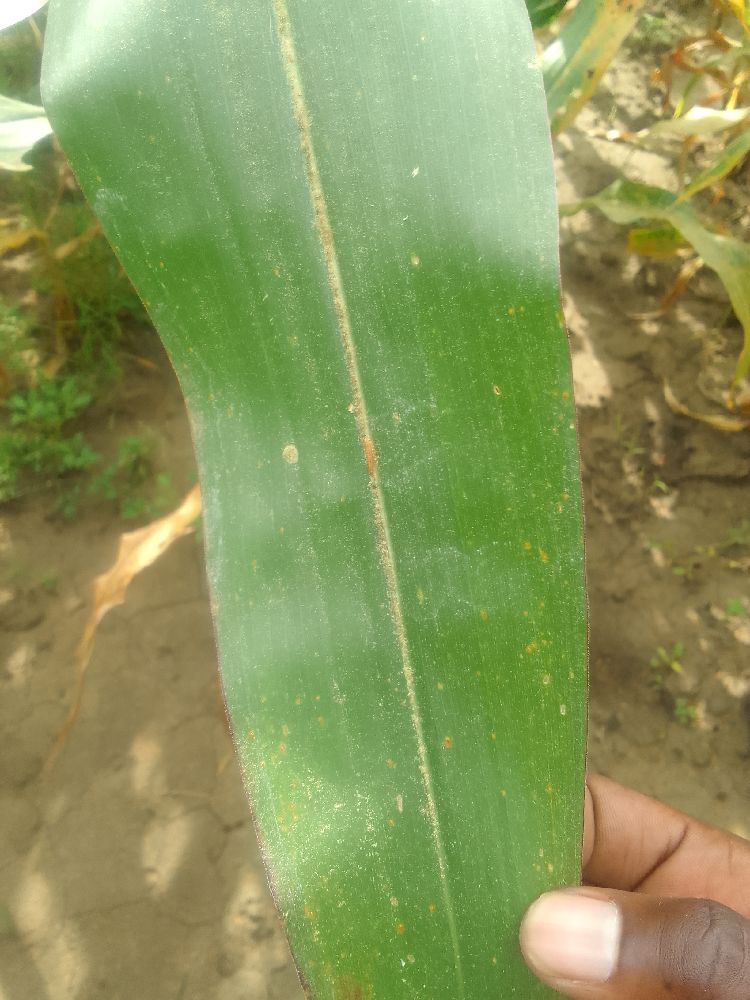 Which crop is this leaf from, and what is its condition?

maize, healthy
